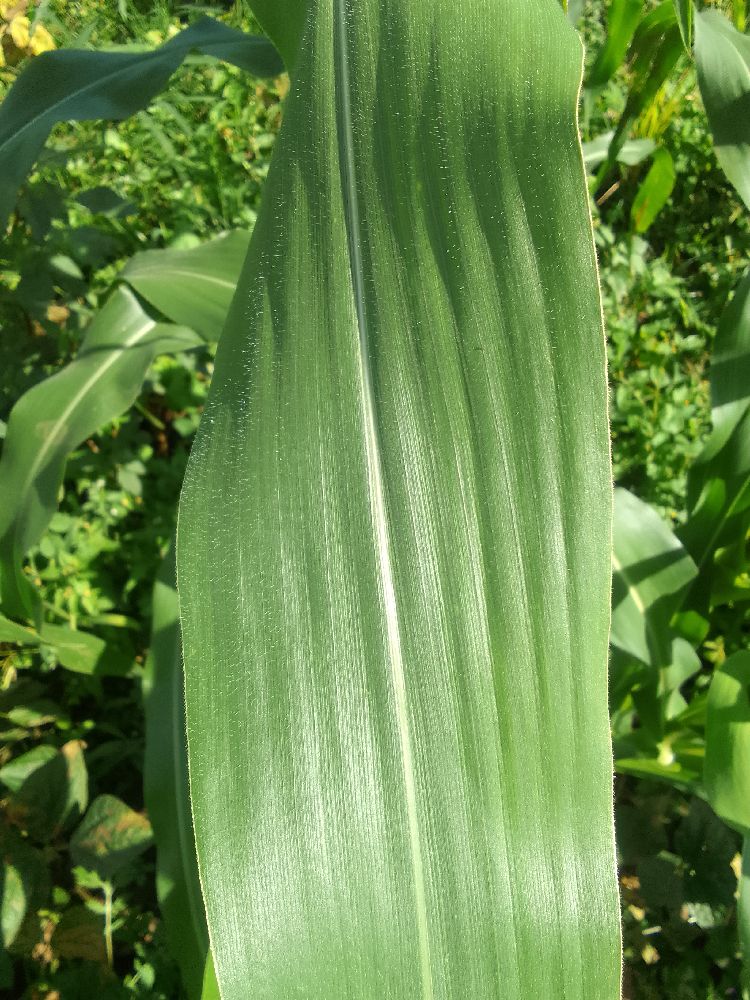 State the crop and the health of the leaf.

maize, healthy
